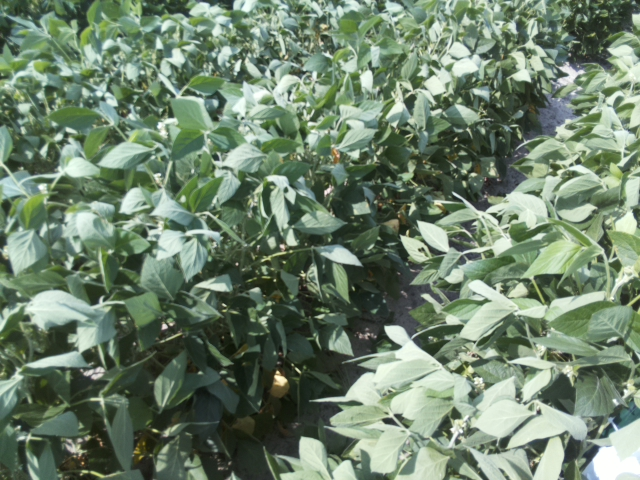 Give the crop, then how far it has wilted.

soybean, slight leaflet or petiole turgor loss in upper canopy
